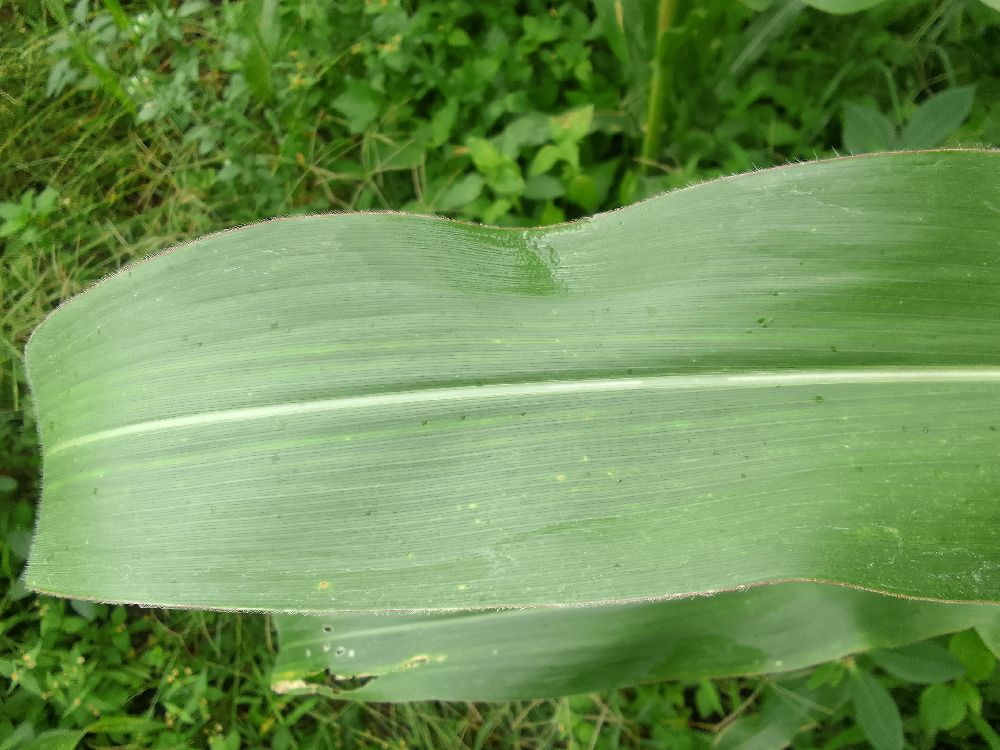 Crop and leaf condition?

maize, healthy
